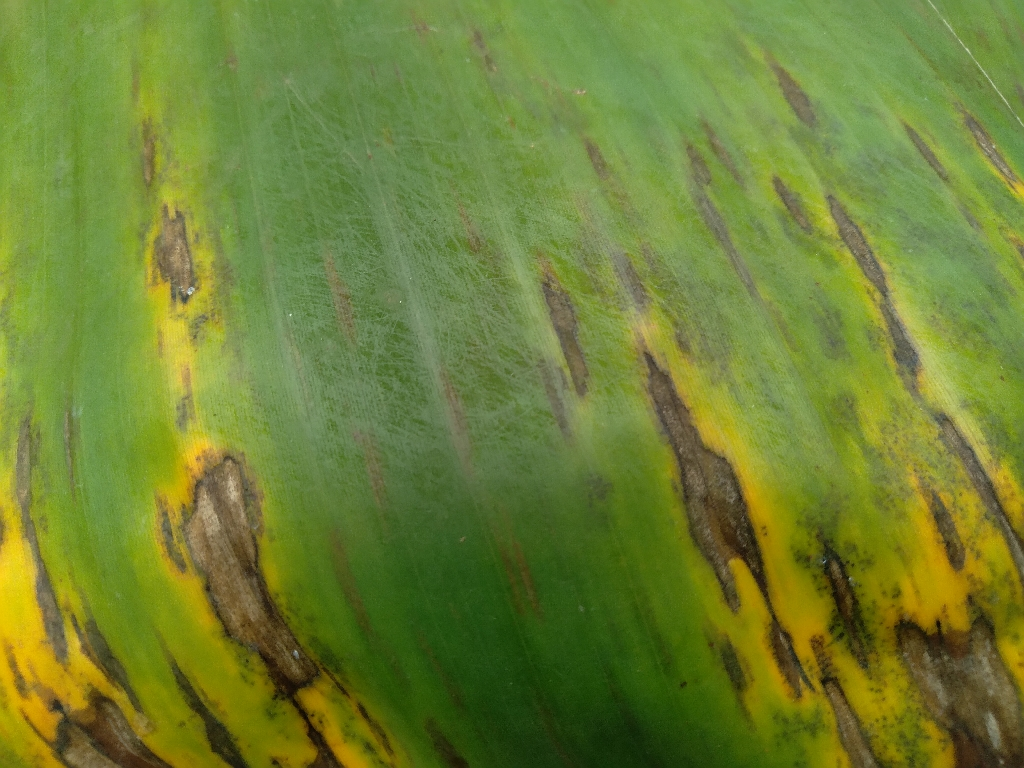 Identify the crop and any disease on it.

banana, black sigatoka
